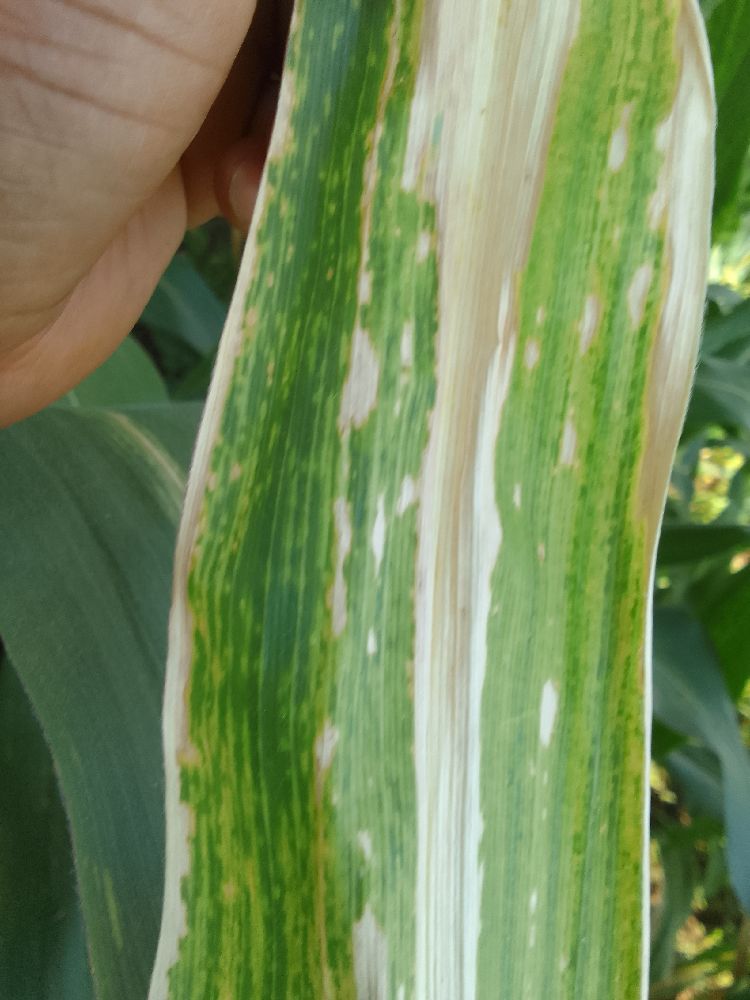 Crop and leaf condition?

maize, maize lethal necrosis
